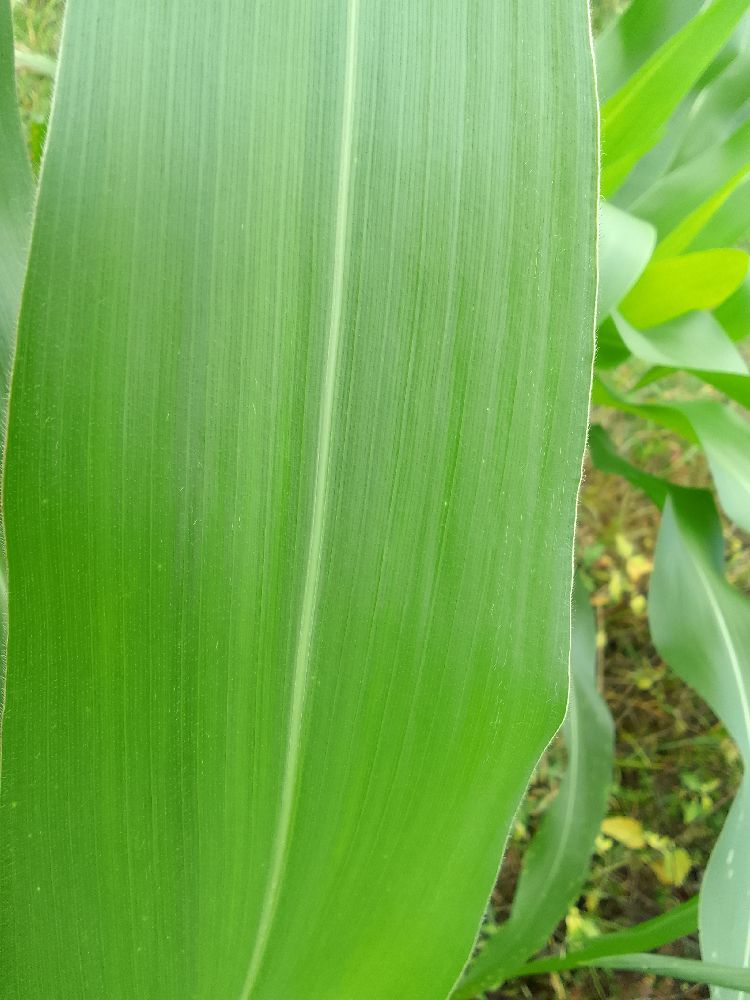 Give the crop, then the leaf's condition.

maize, healthy
